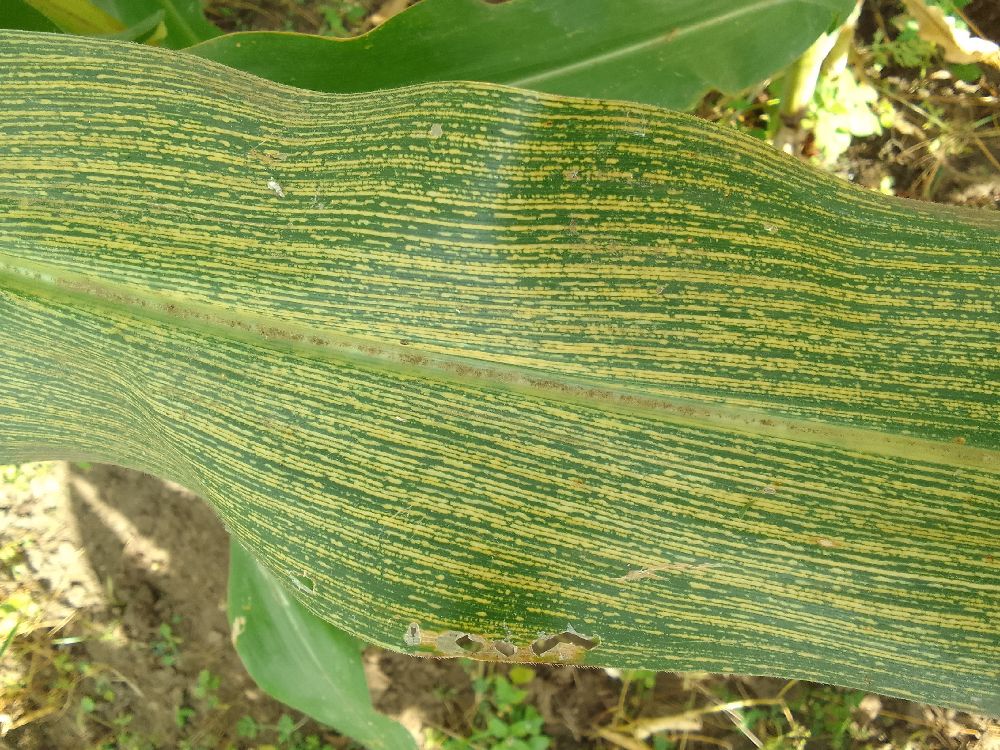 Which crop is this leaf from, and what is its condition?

maize, maize streak virus
